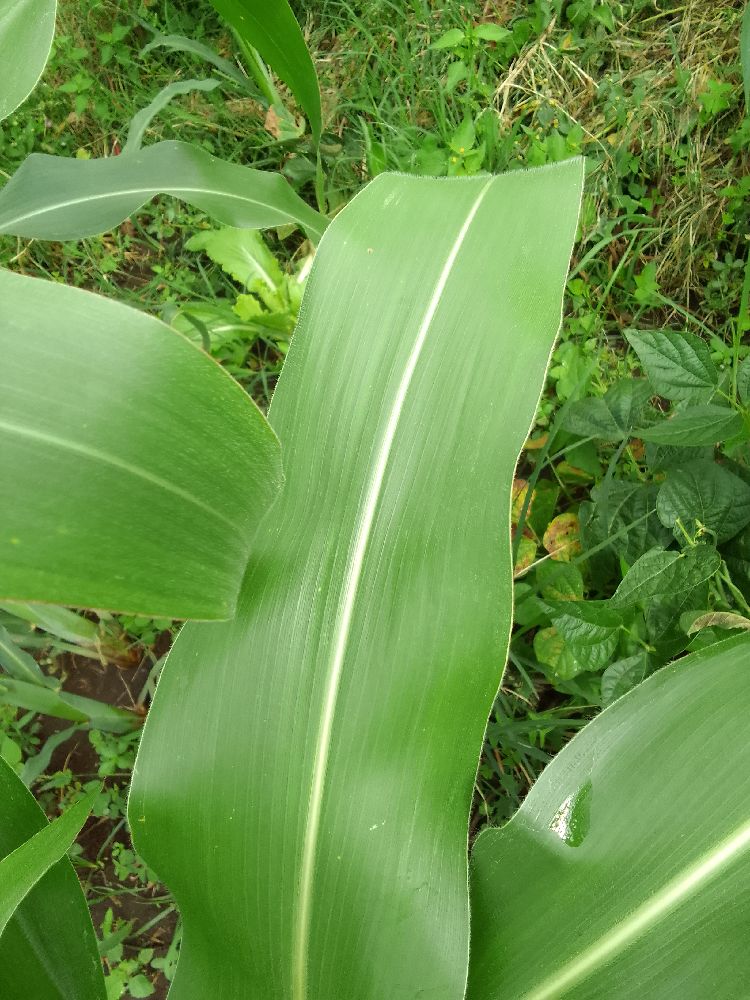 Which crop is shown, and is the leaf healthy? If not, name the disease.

maize, healthy
